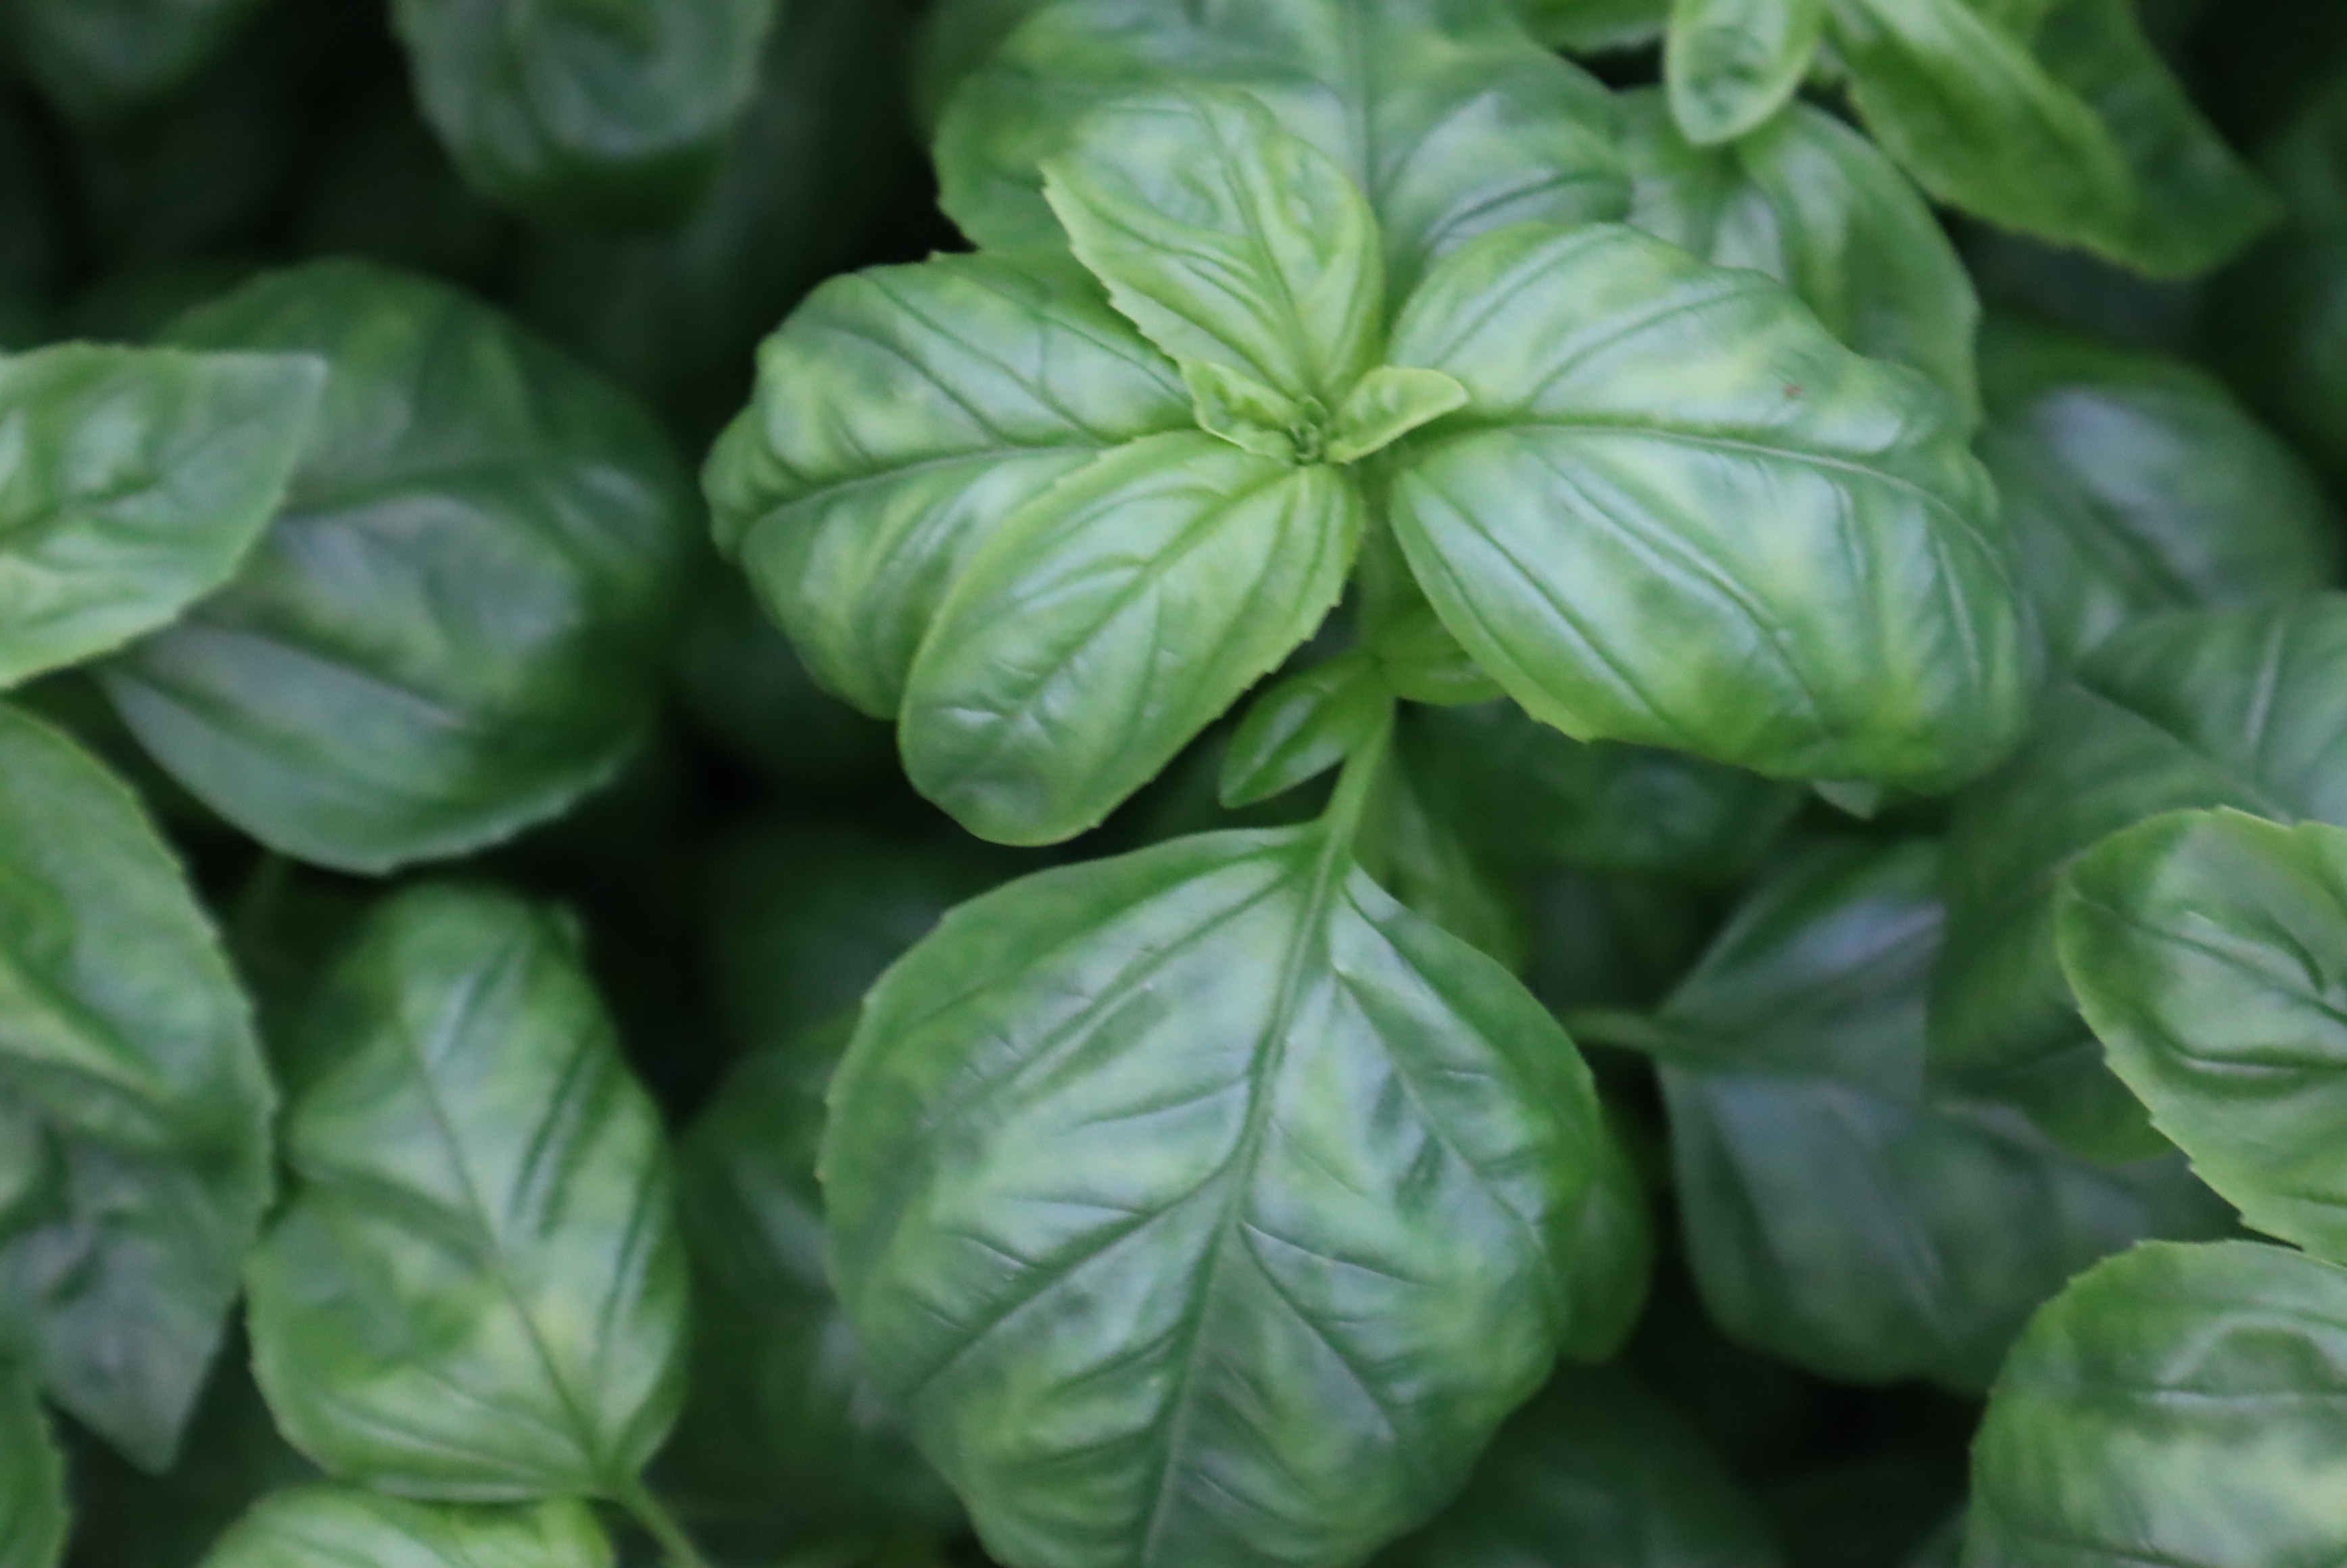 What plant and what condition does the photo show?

basil, healthy
